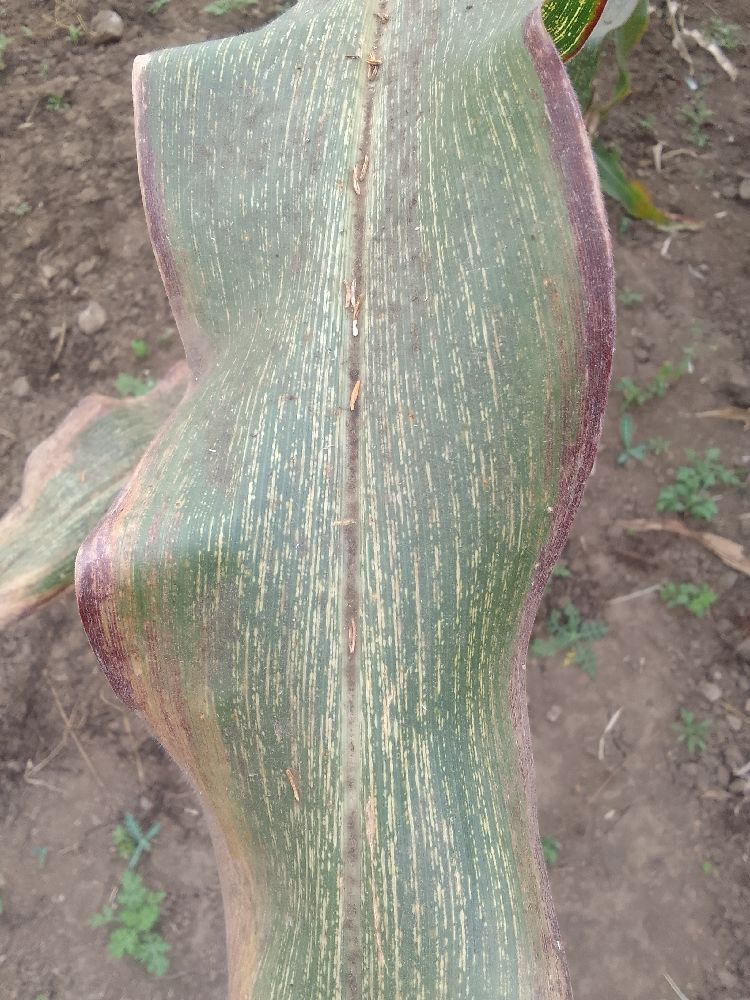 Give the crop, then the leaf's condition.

maize, maize streak virus
